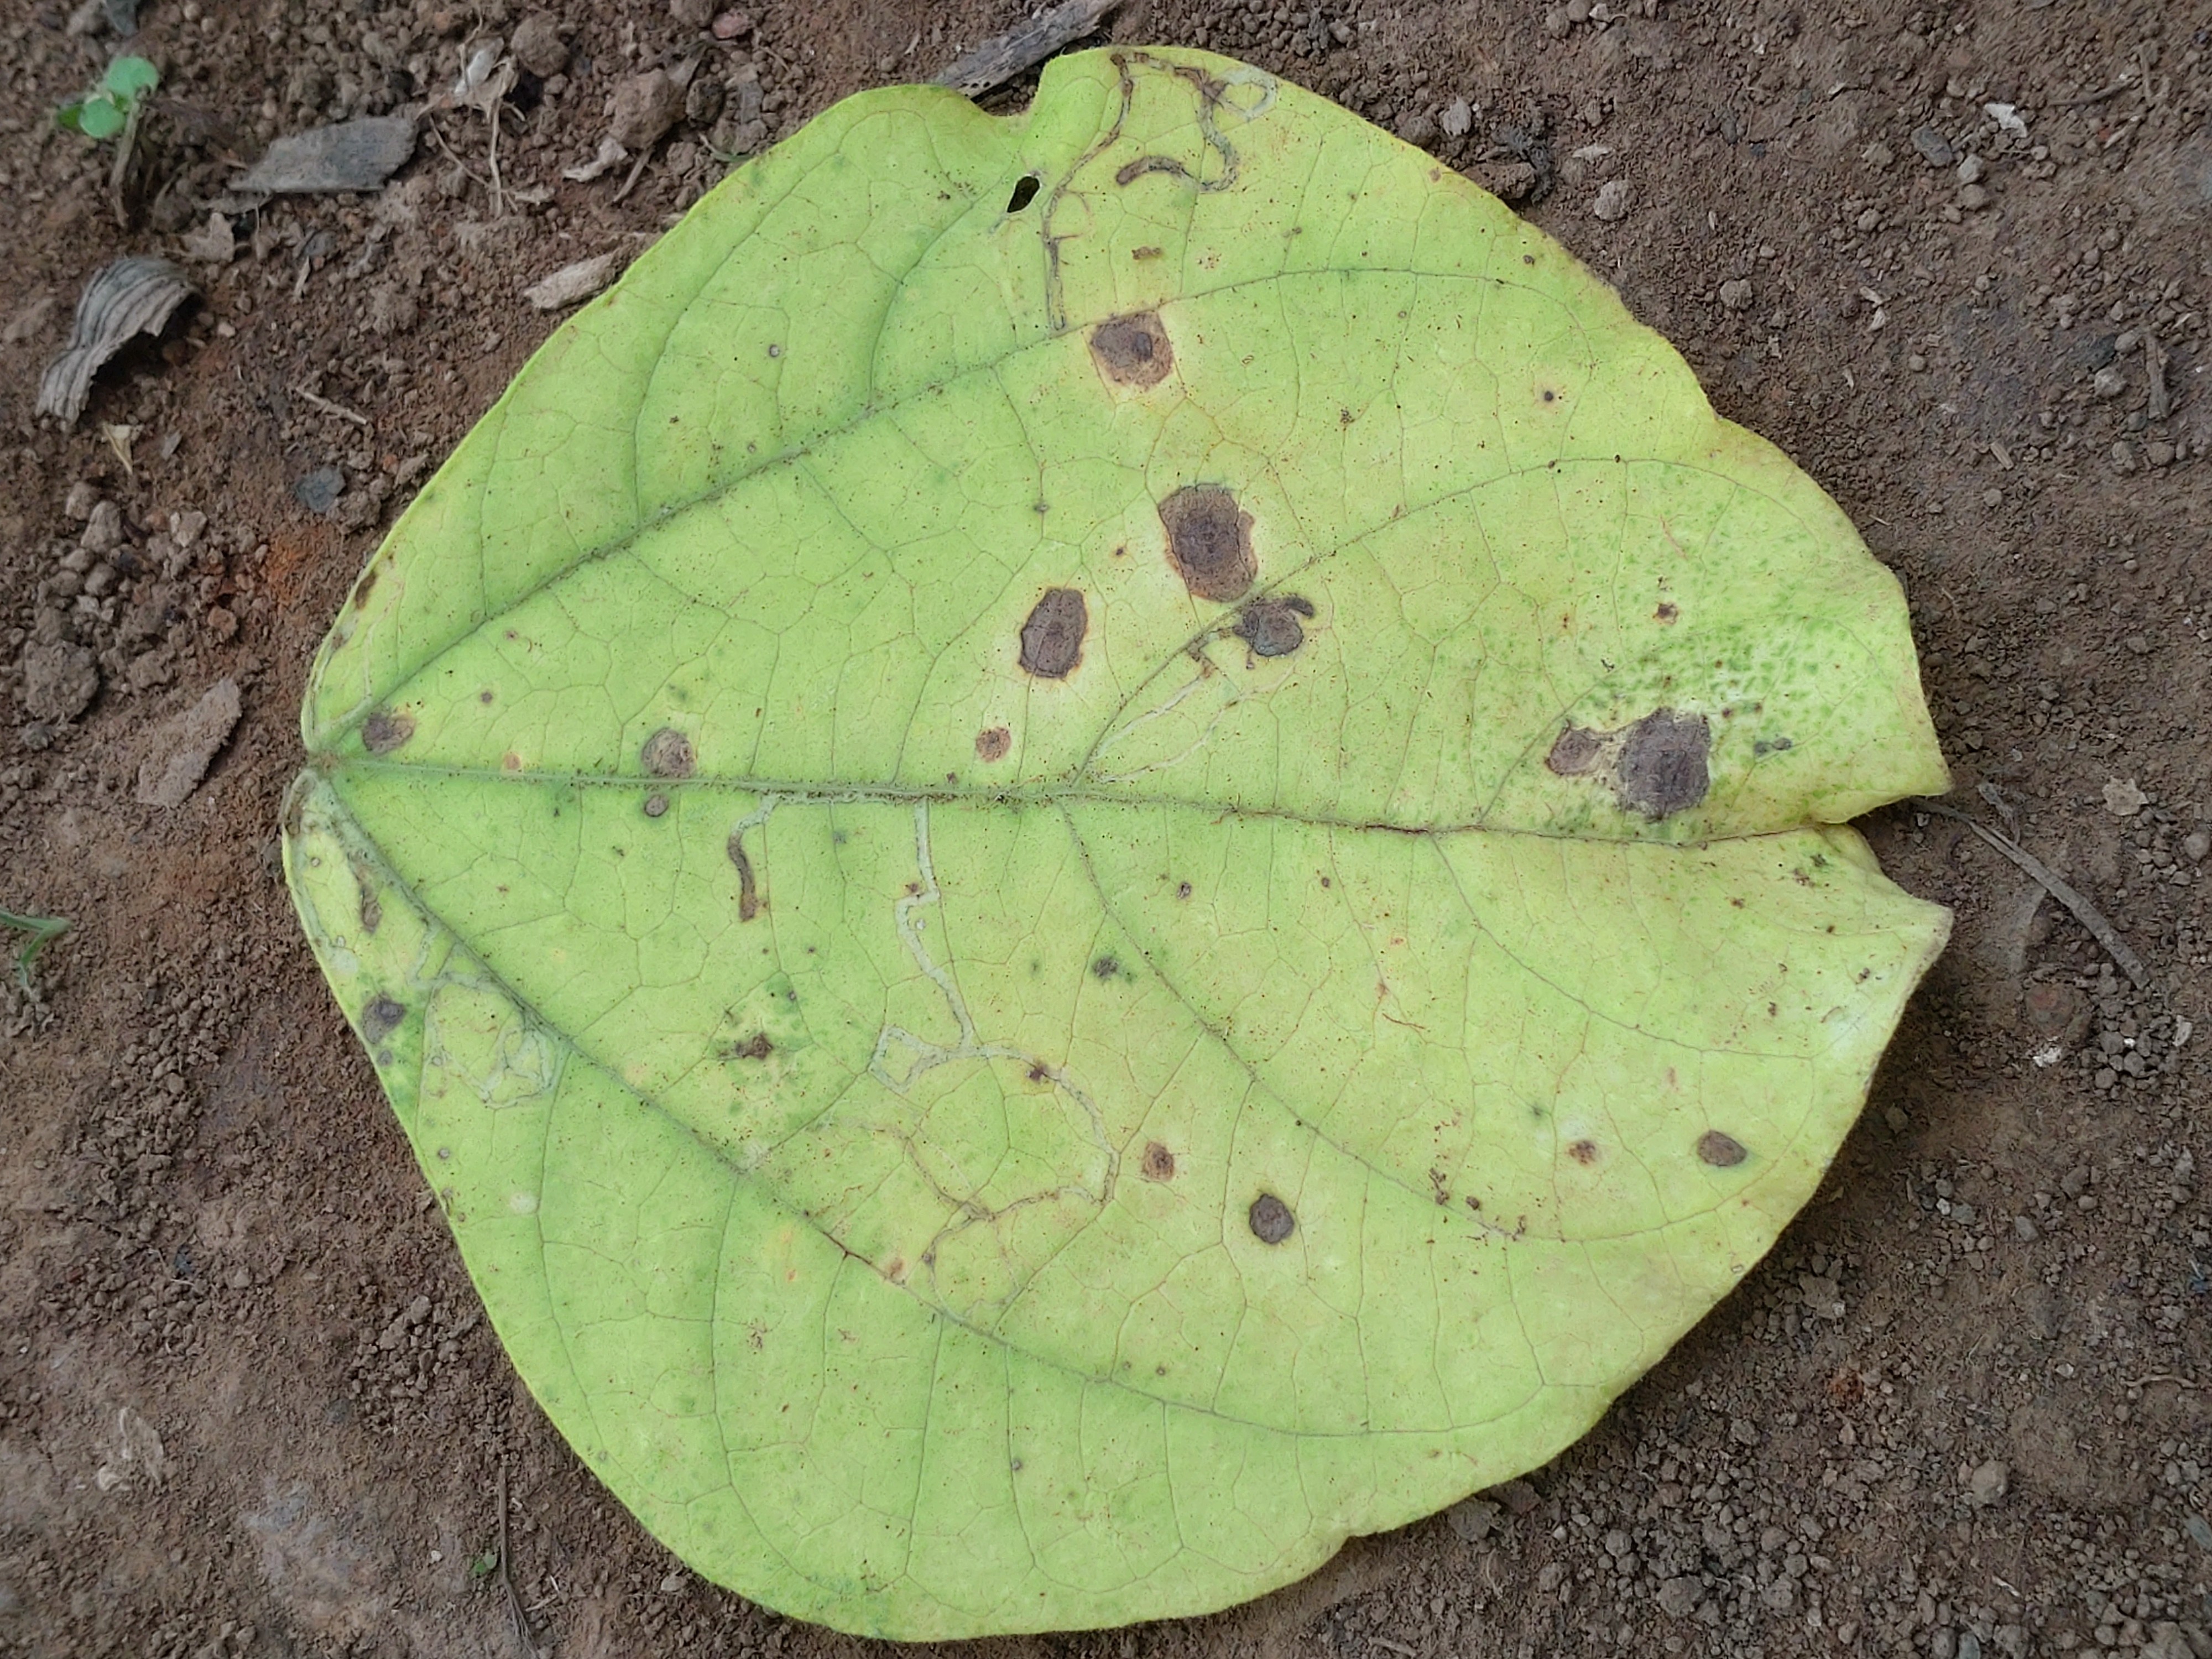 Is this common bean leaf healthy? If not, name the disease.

anthracnose
